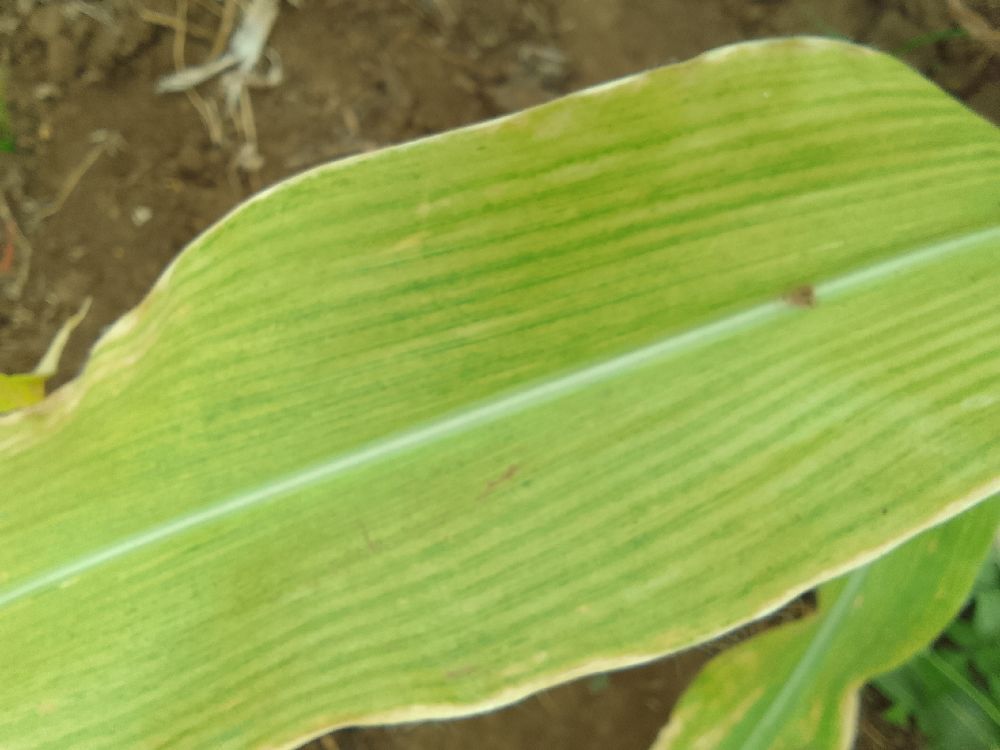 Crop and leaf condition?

maize, maize lethal necrosis
